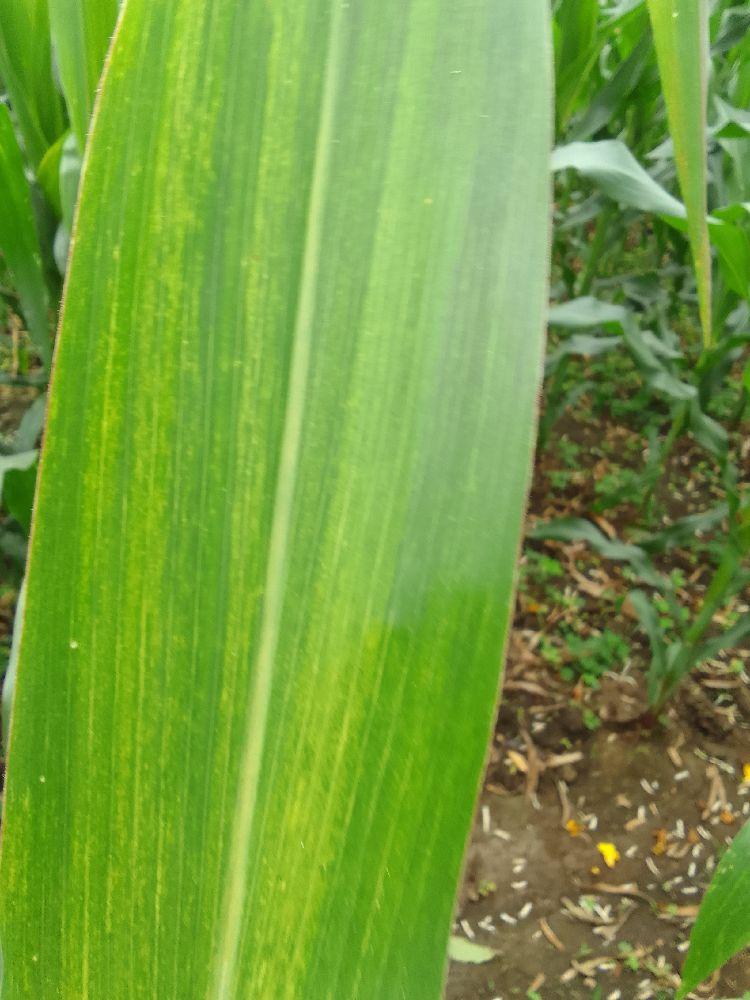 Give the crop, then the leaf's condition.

maize, maize lethal necrosis
